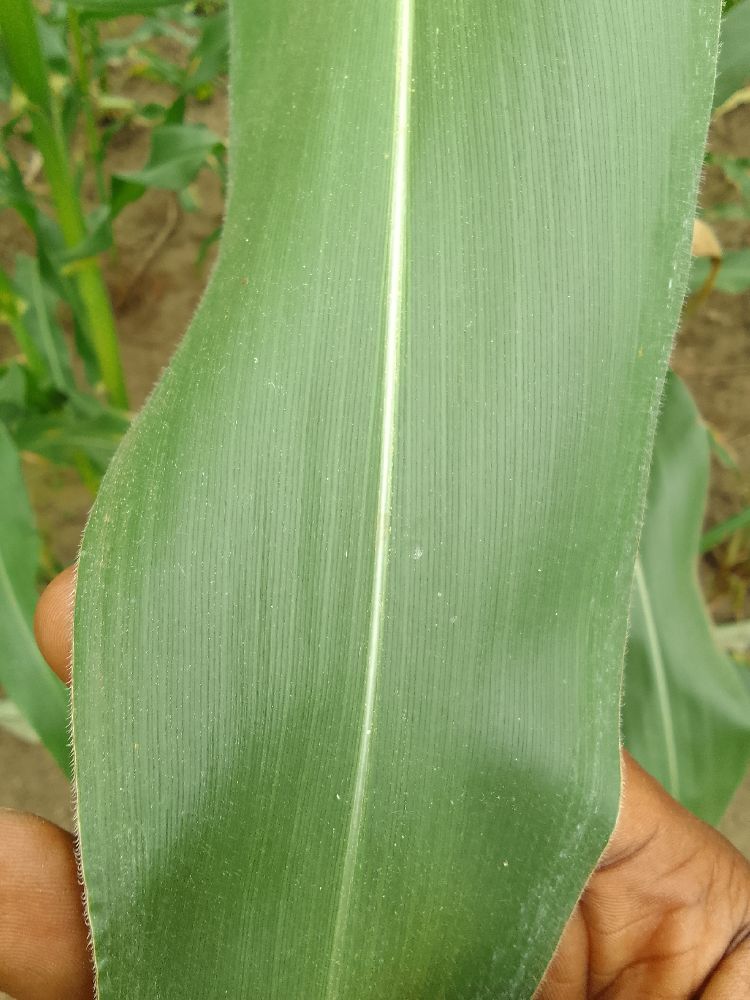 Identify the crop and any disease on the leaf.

maize, healthy
